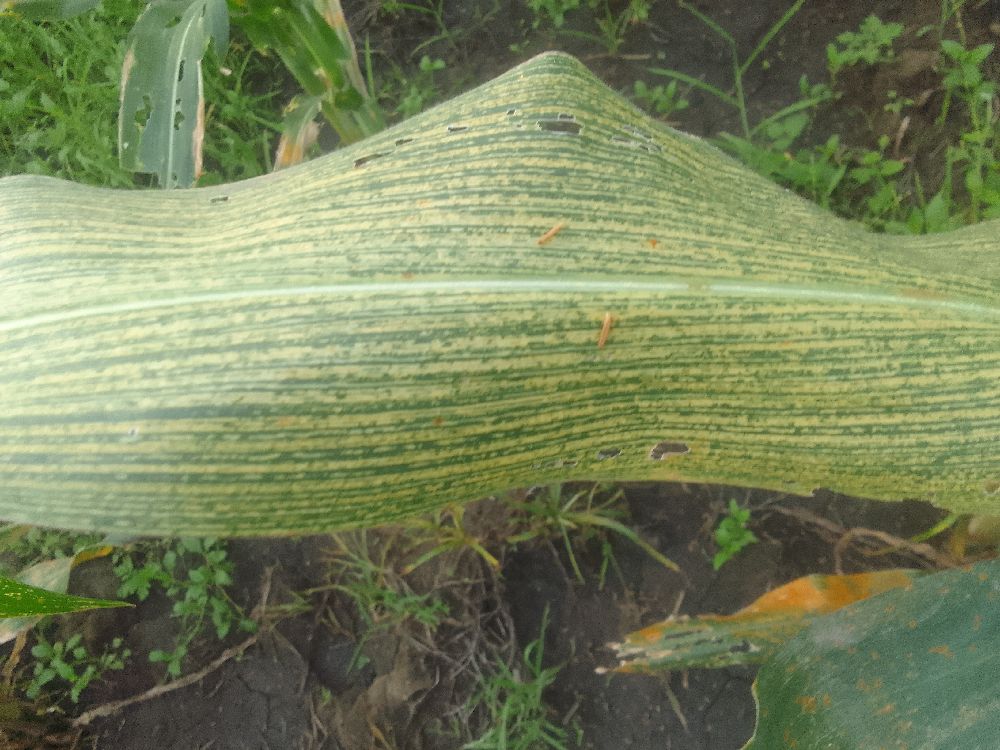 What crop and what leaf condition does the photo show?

maize, maize streak virus
